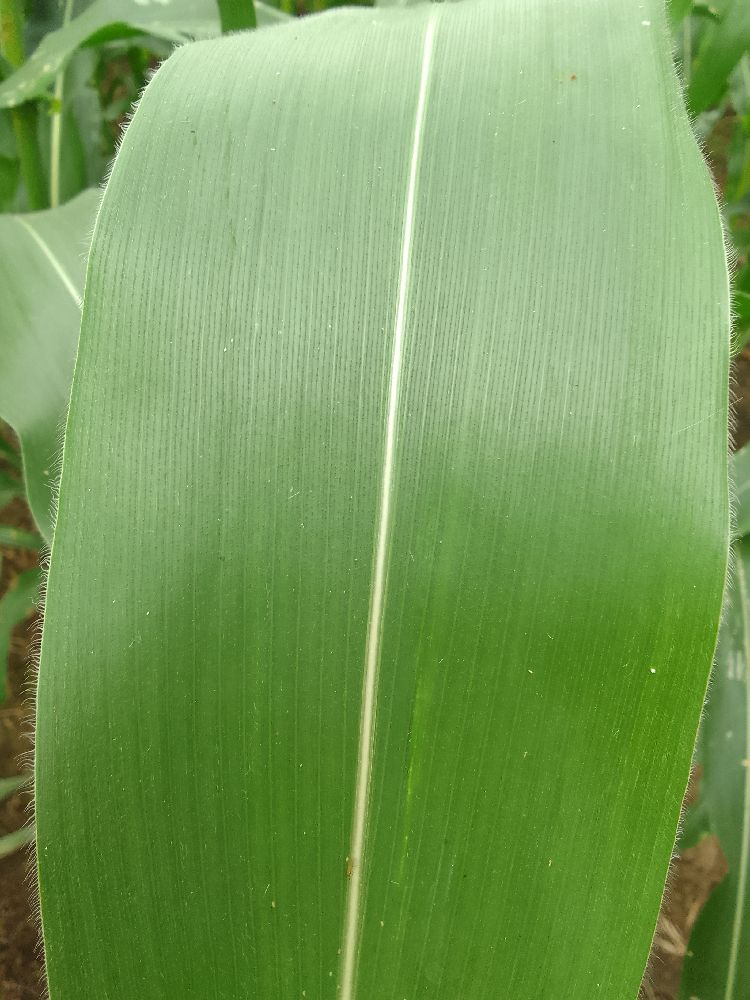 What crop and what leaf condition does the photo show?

maize, healthy
